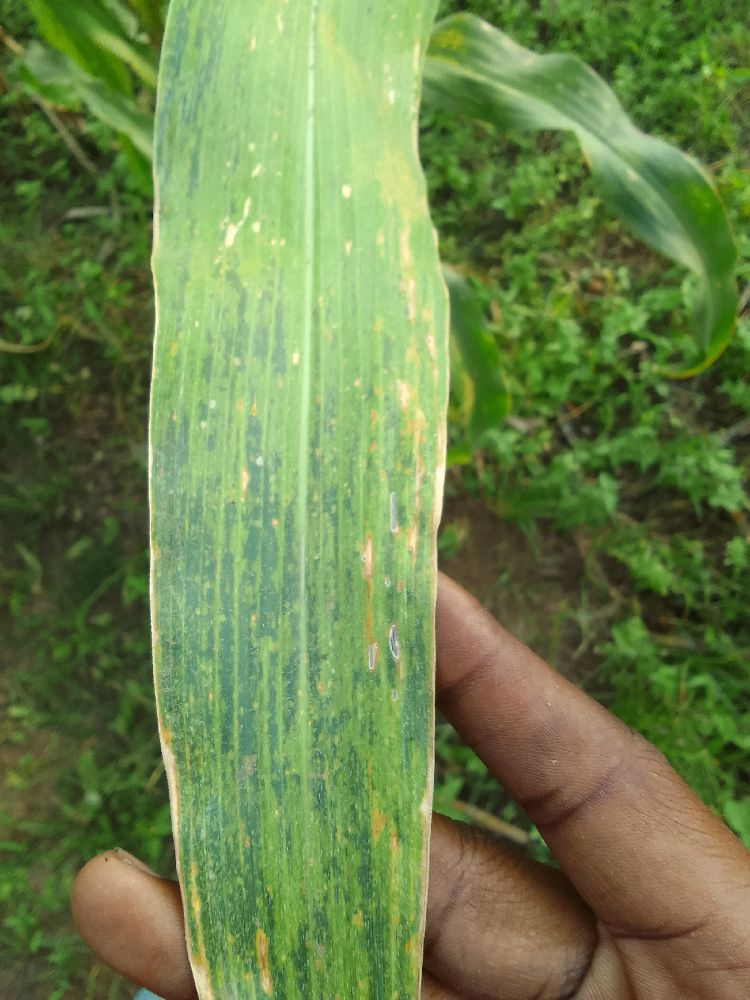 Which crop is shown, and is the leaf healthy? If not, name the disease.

maize, maize lethal necrosis
